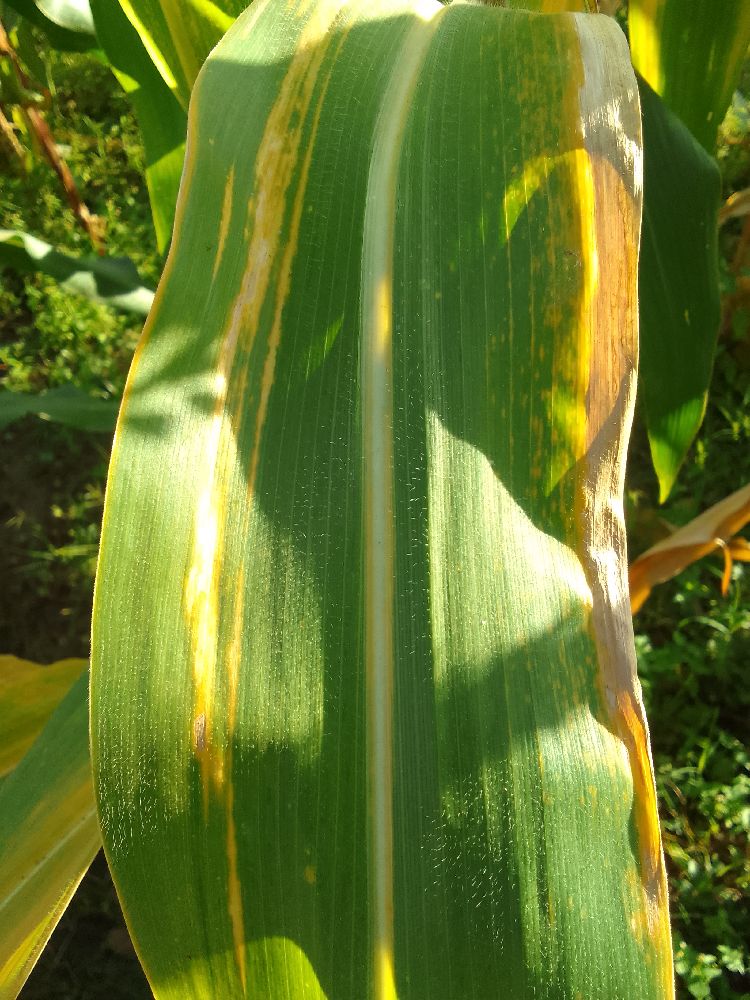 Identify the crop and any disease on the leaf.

maize, maize lethal necrosis
